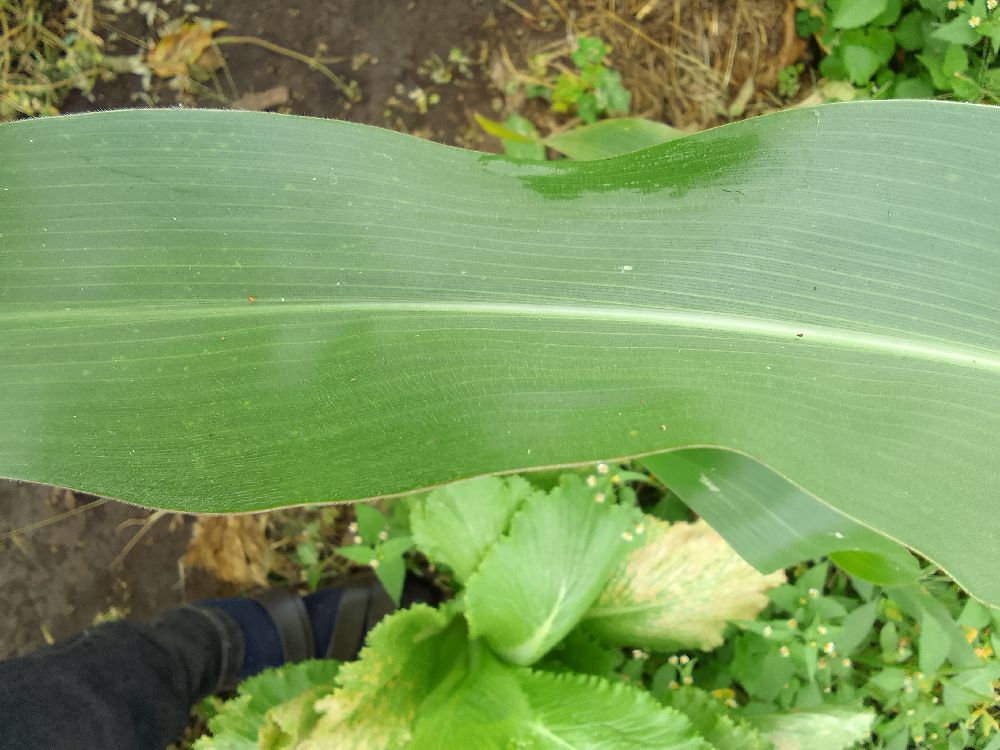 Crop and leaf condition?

maize, healthy
